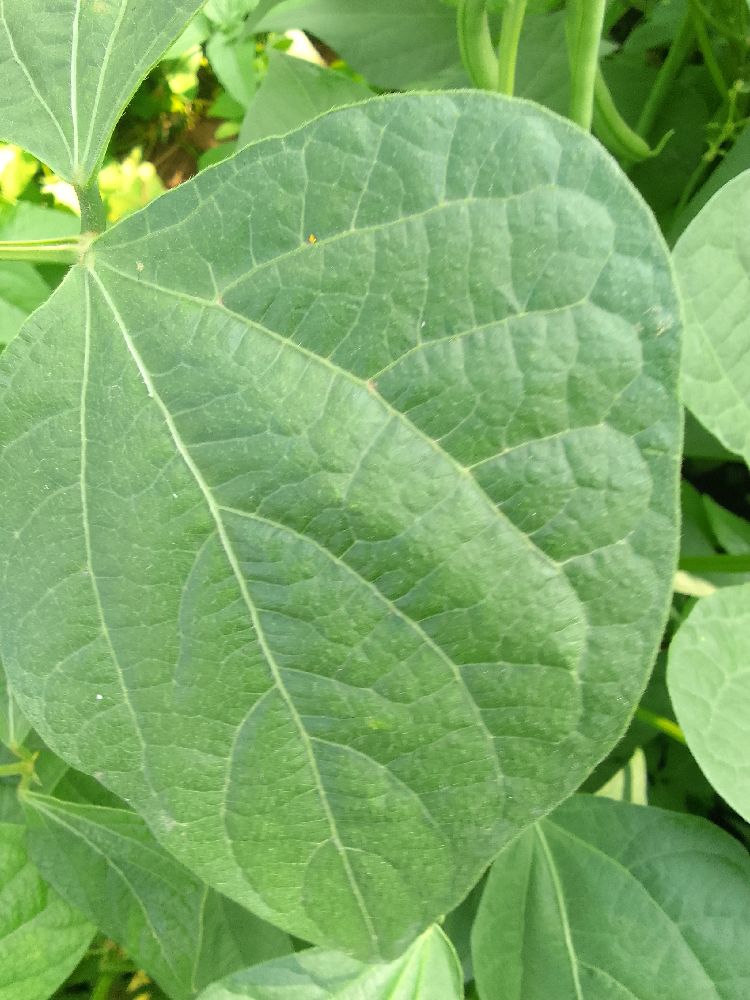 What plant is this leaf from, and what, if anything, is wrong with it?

common bean, healthy
